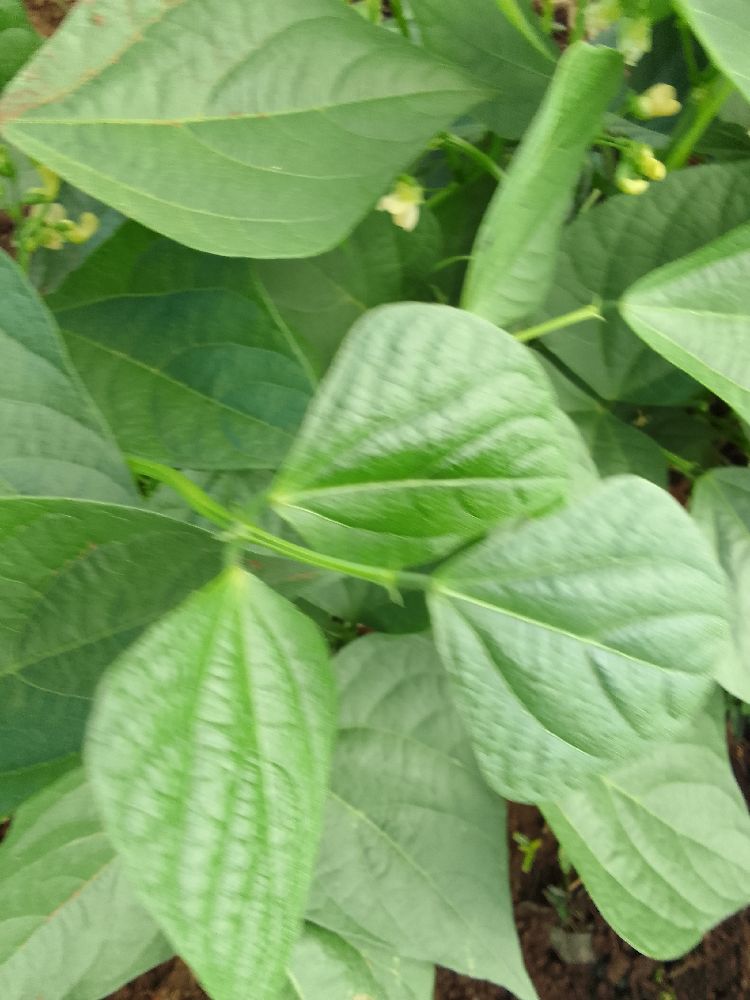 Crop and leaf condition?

common bean, healthy
